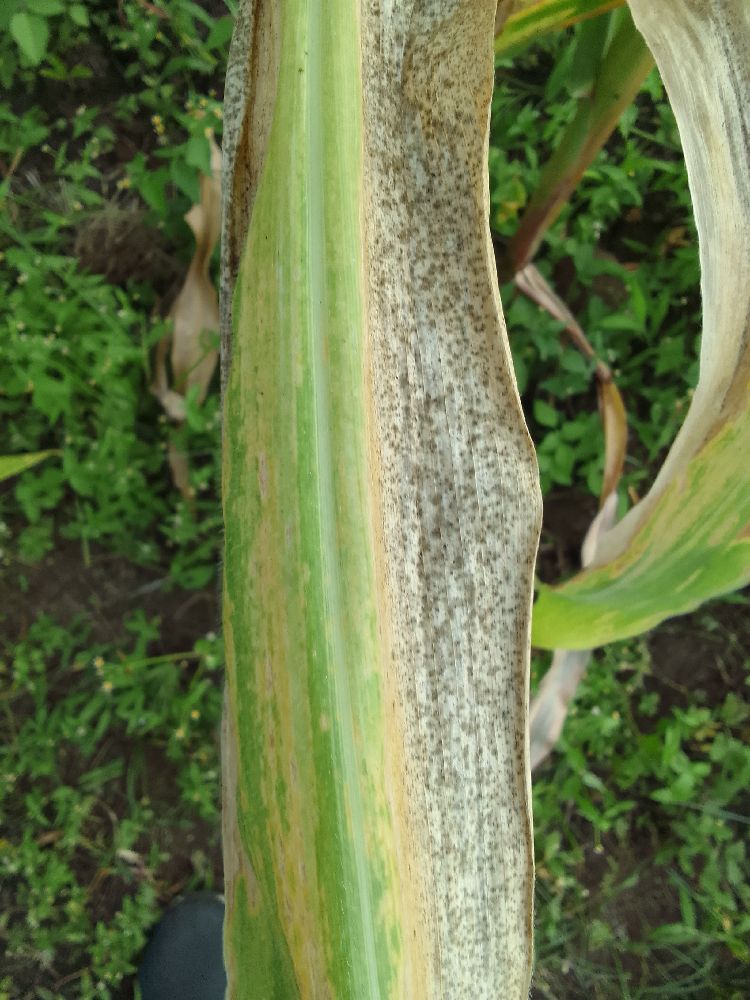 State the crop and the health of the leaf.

maize, maize lethal necrosis
